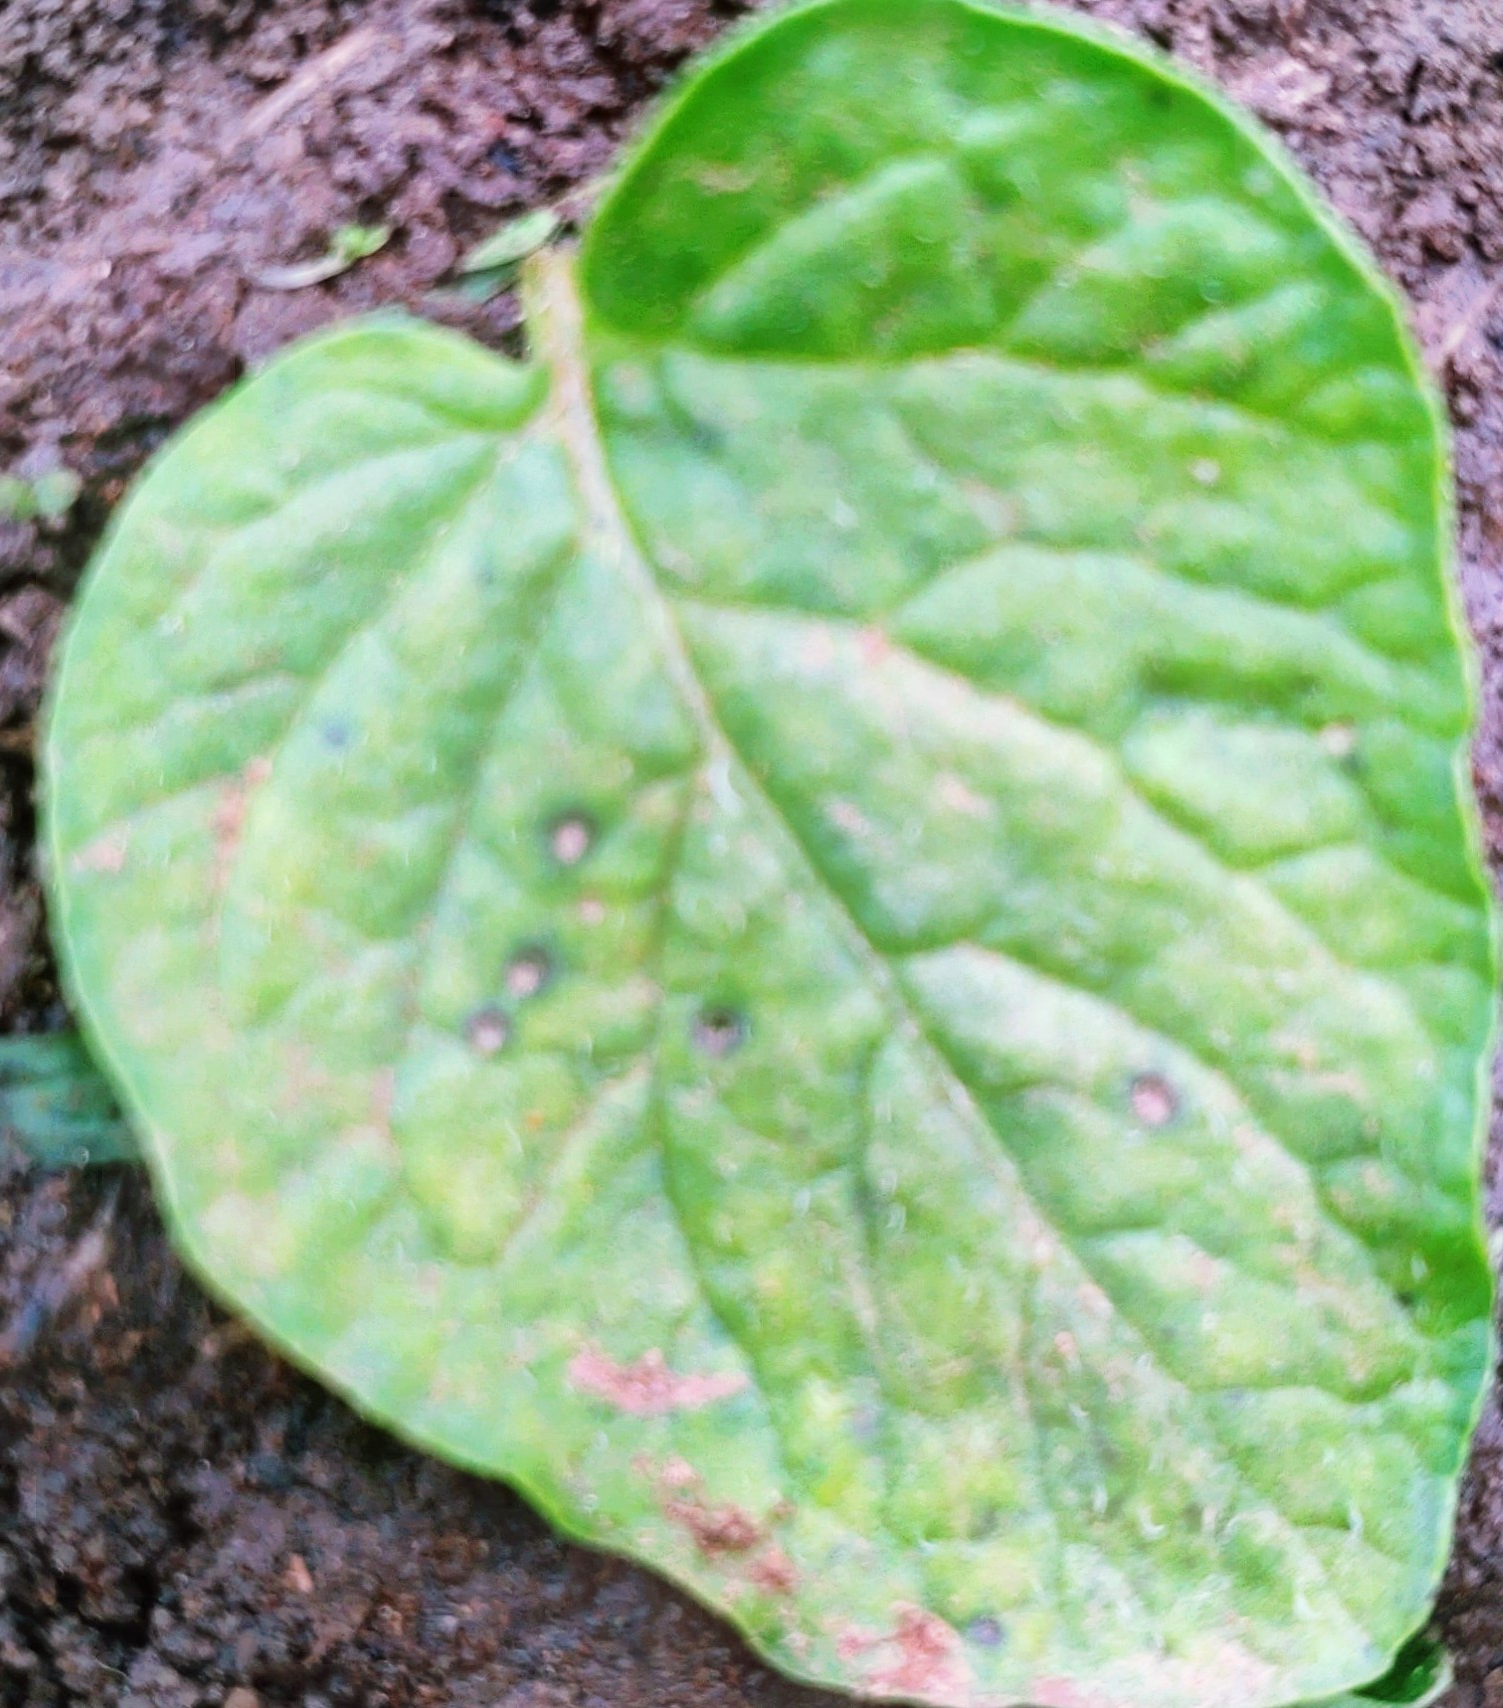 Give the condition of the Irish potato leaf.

late blight
